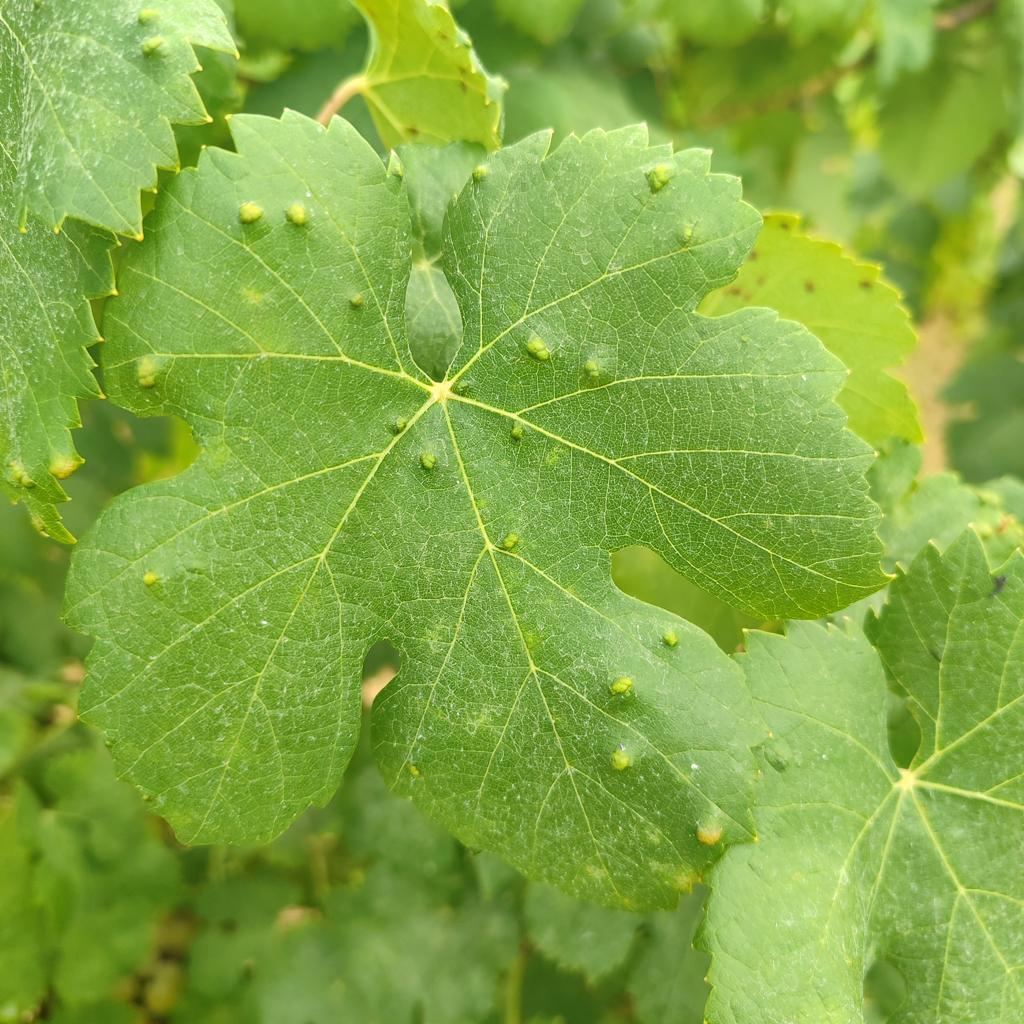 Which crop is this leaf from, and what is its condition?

grapevine, erineum mite
